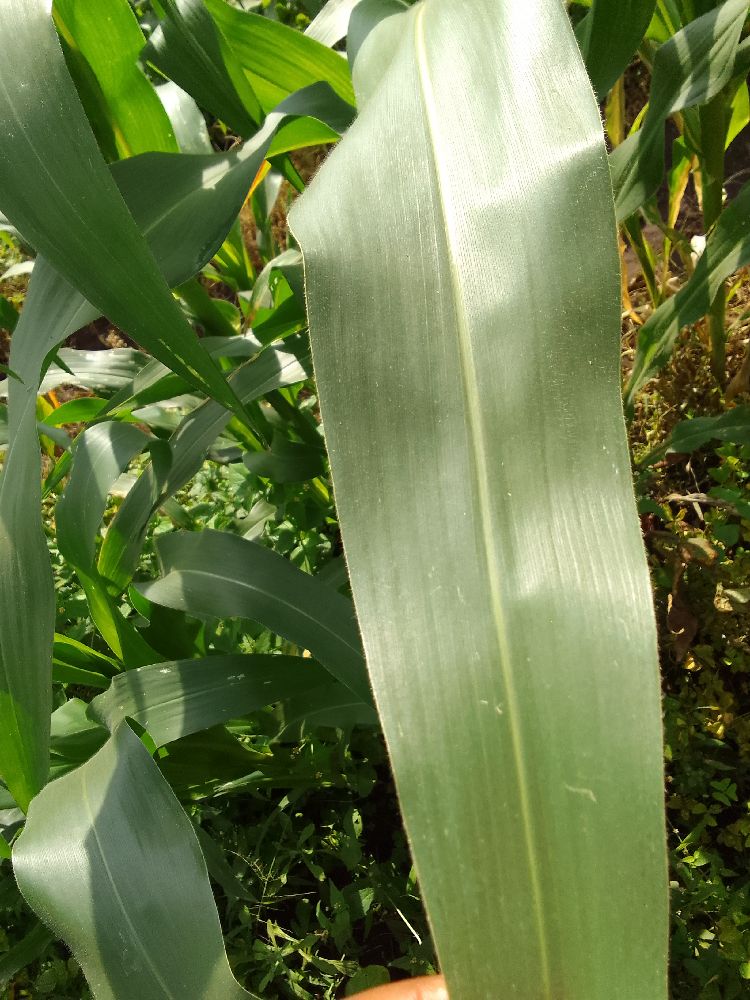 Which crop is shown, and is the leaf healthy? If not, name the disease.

maize, healthy
